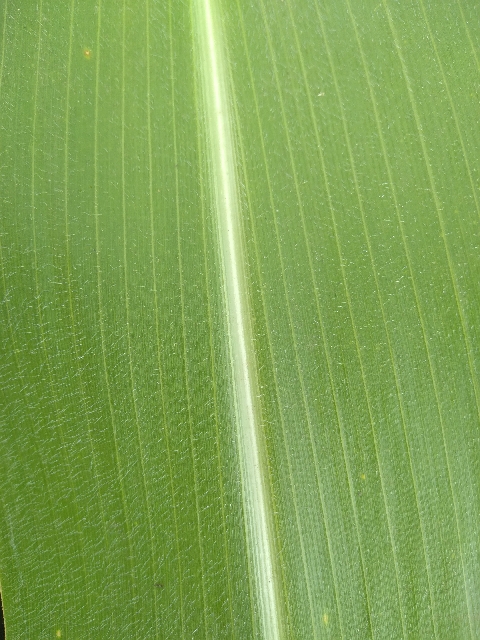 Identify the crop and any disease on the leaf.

maize, healthy
